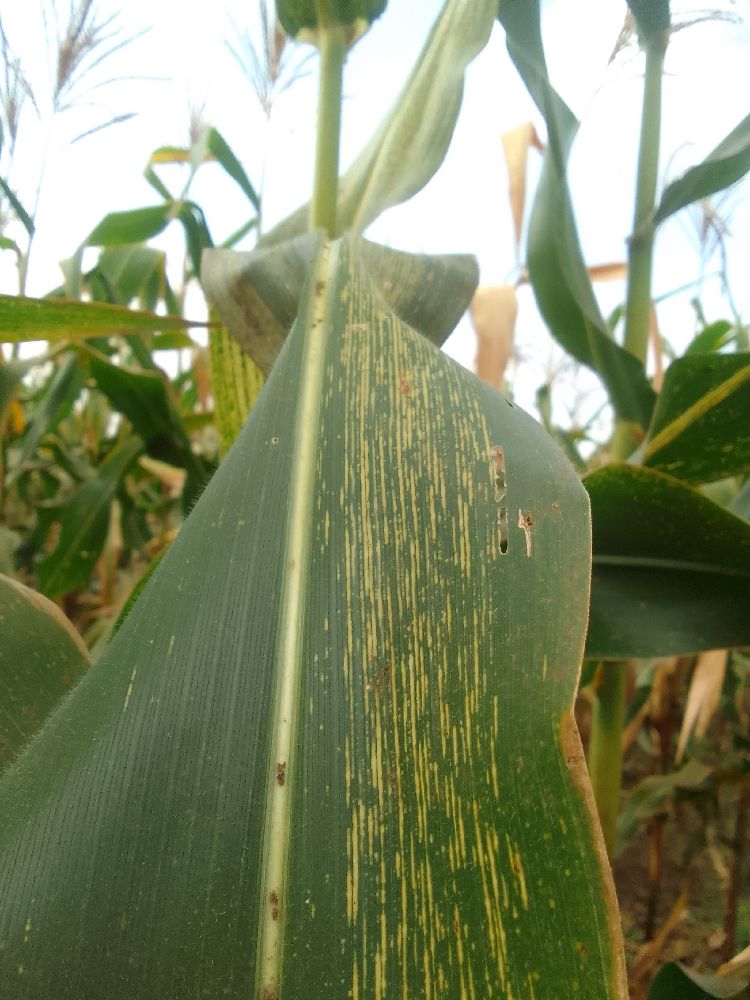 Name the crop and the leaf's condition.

maize, maize streak virus
